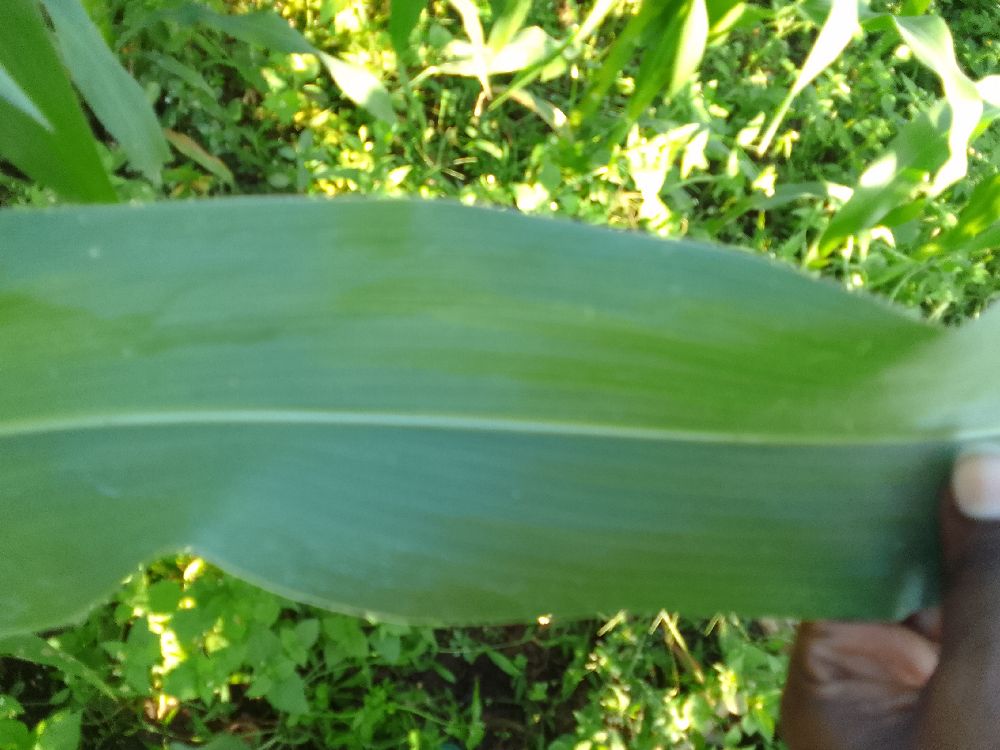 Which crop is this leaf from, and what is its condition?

maize, healthy
